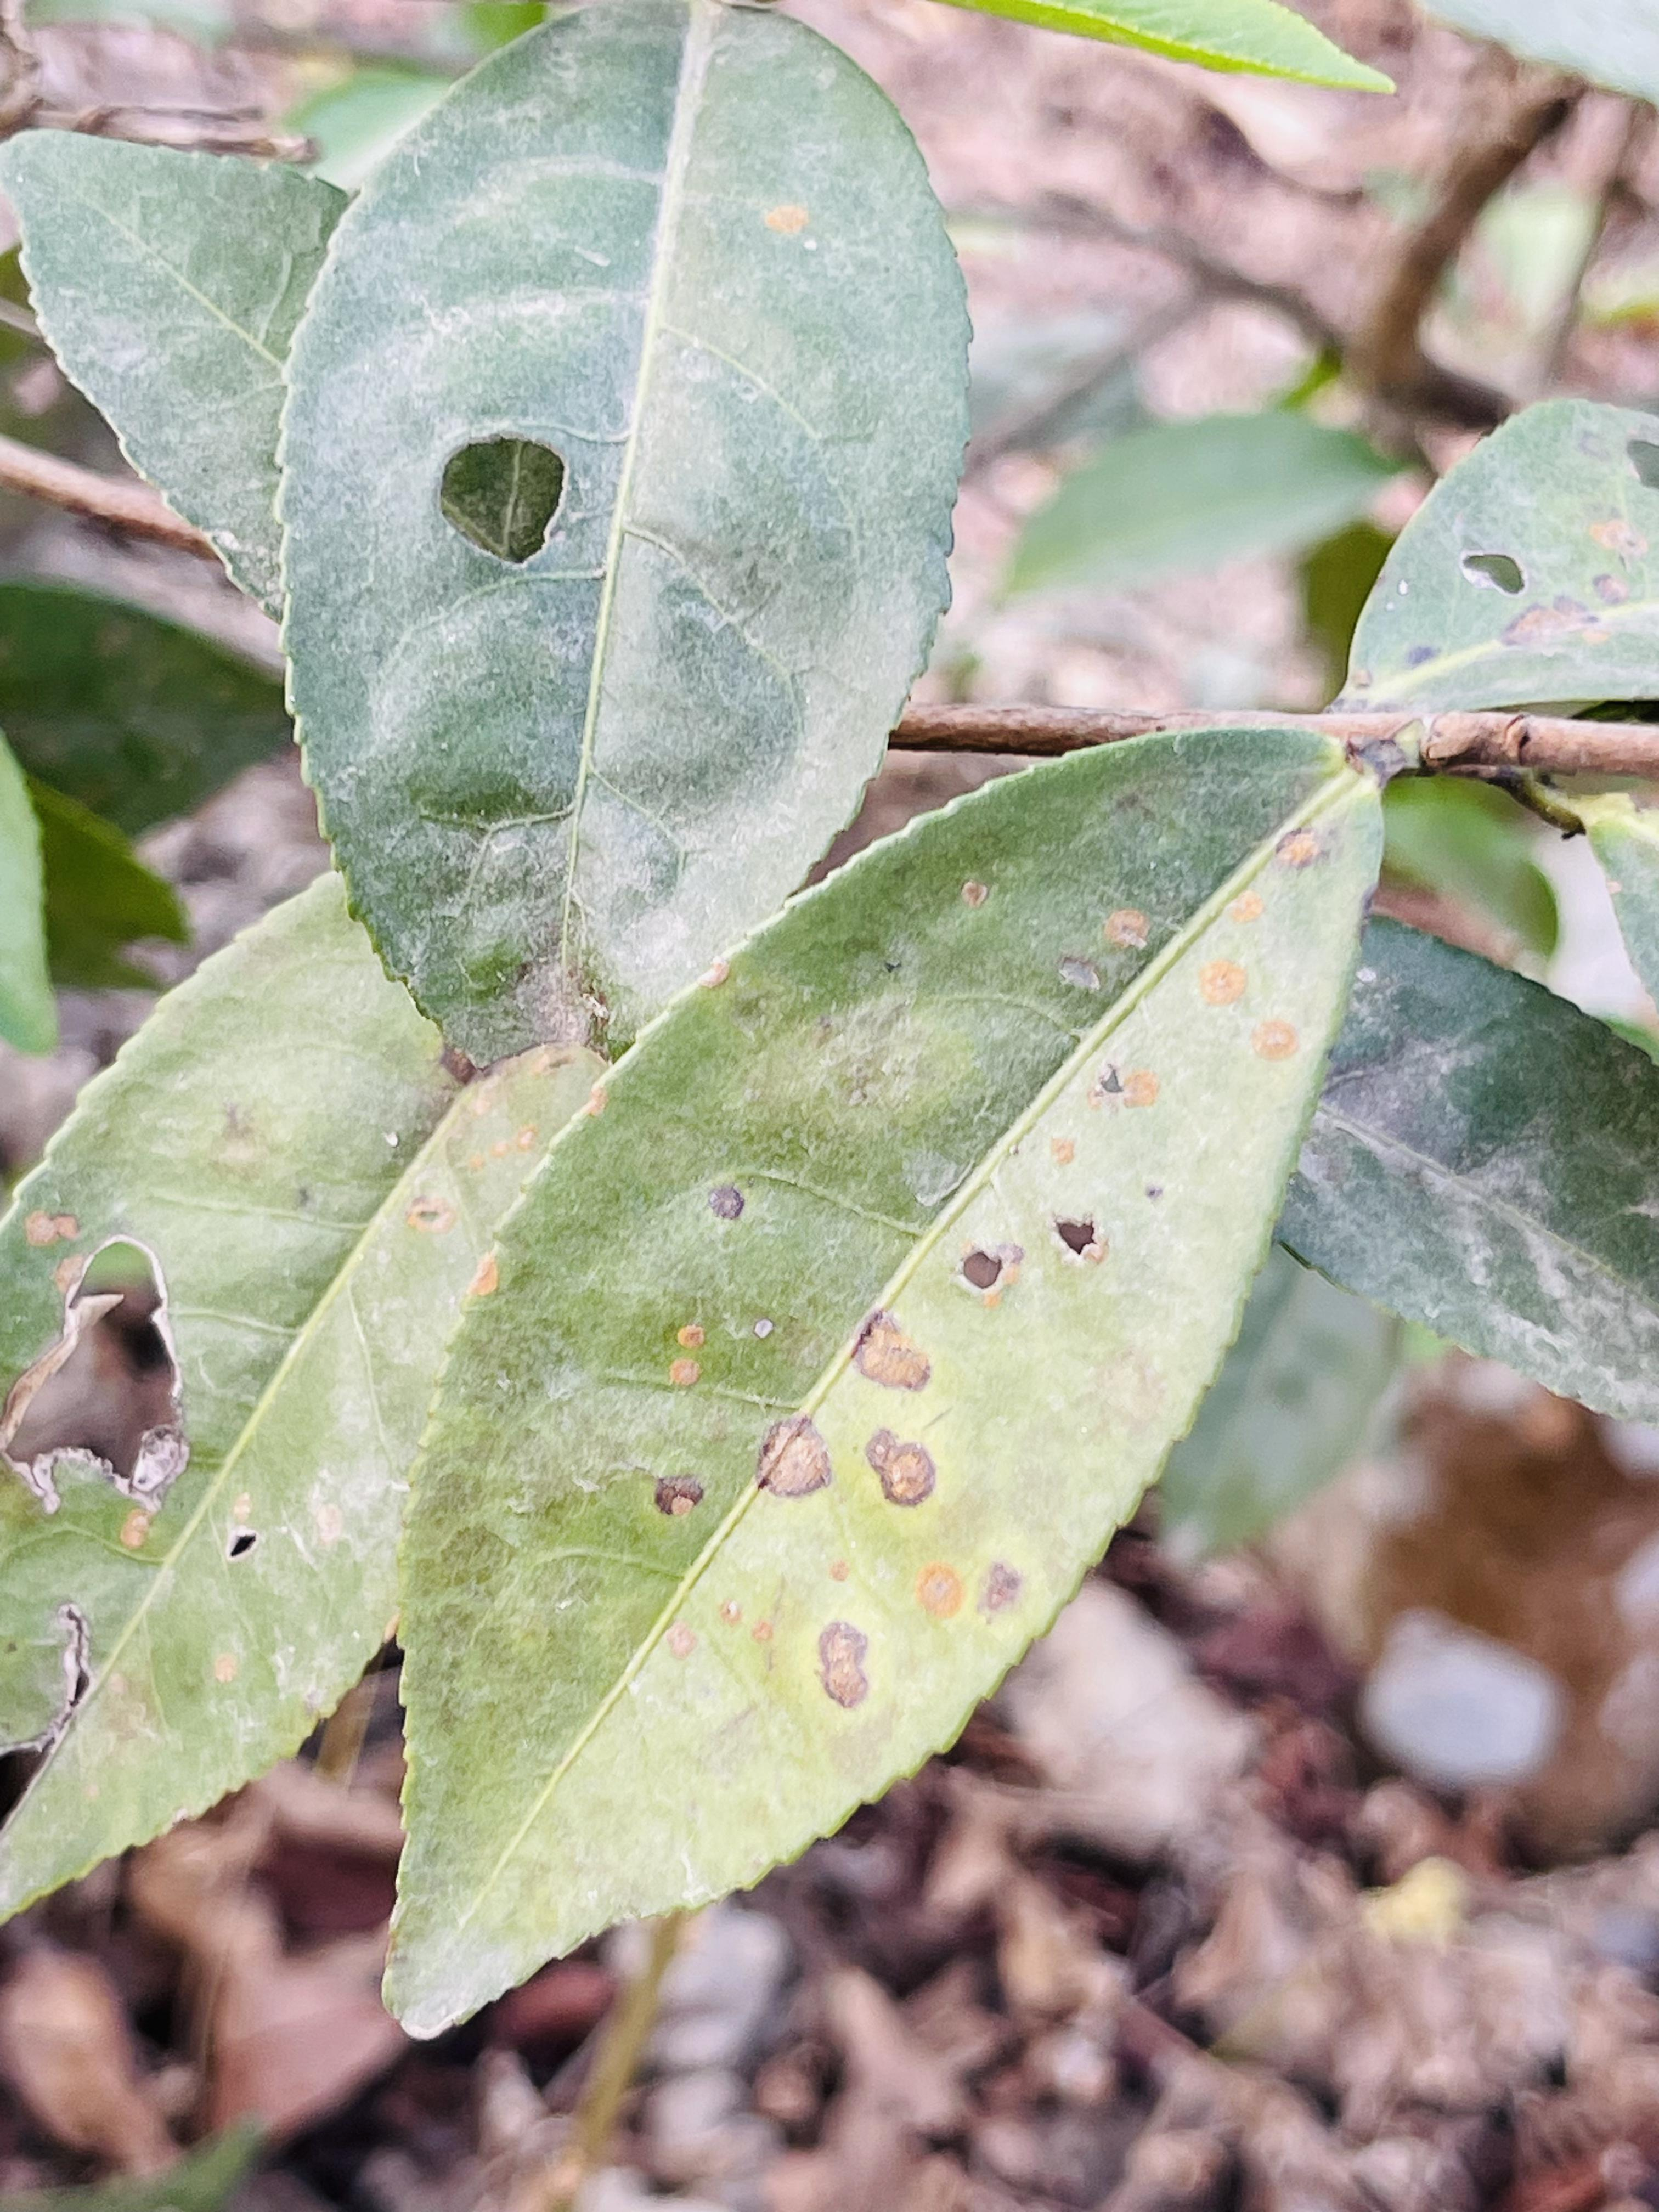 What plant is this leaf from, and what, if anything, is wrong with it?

tea, red rust
